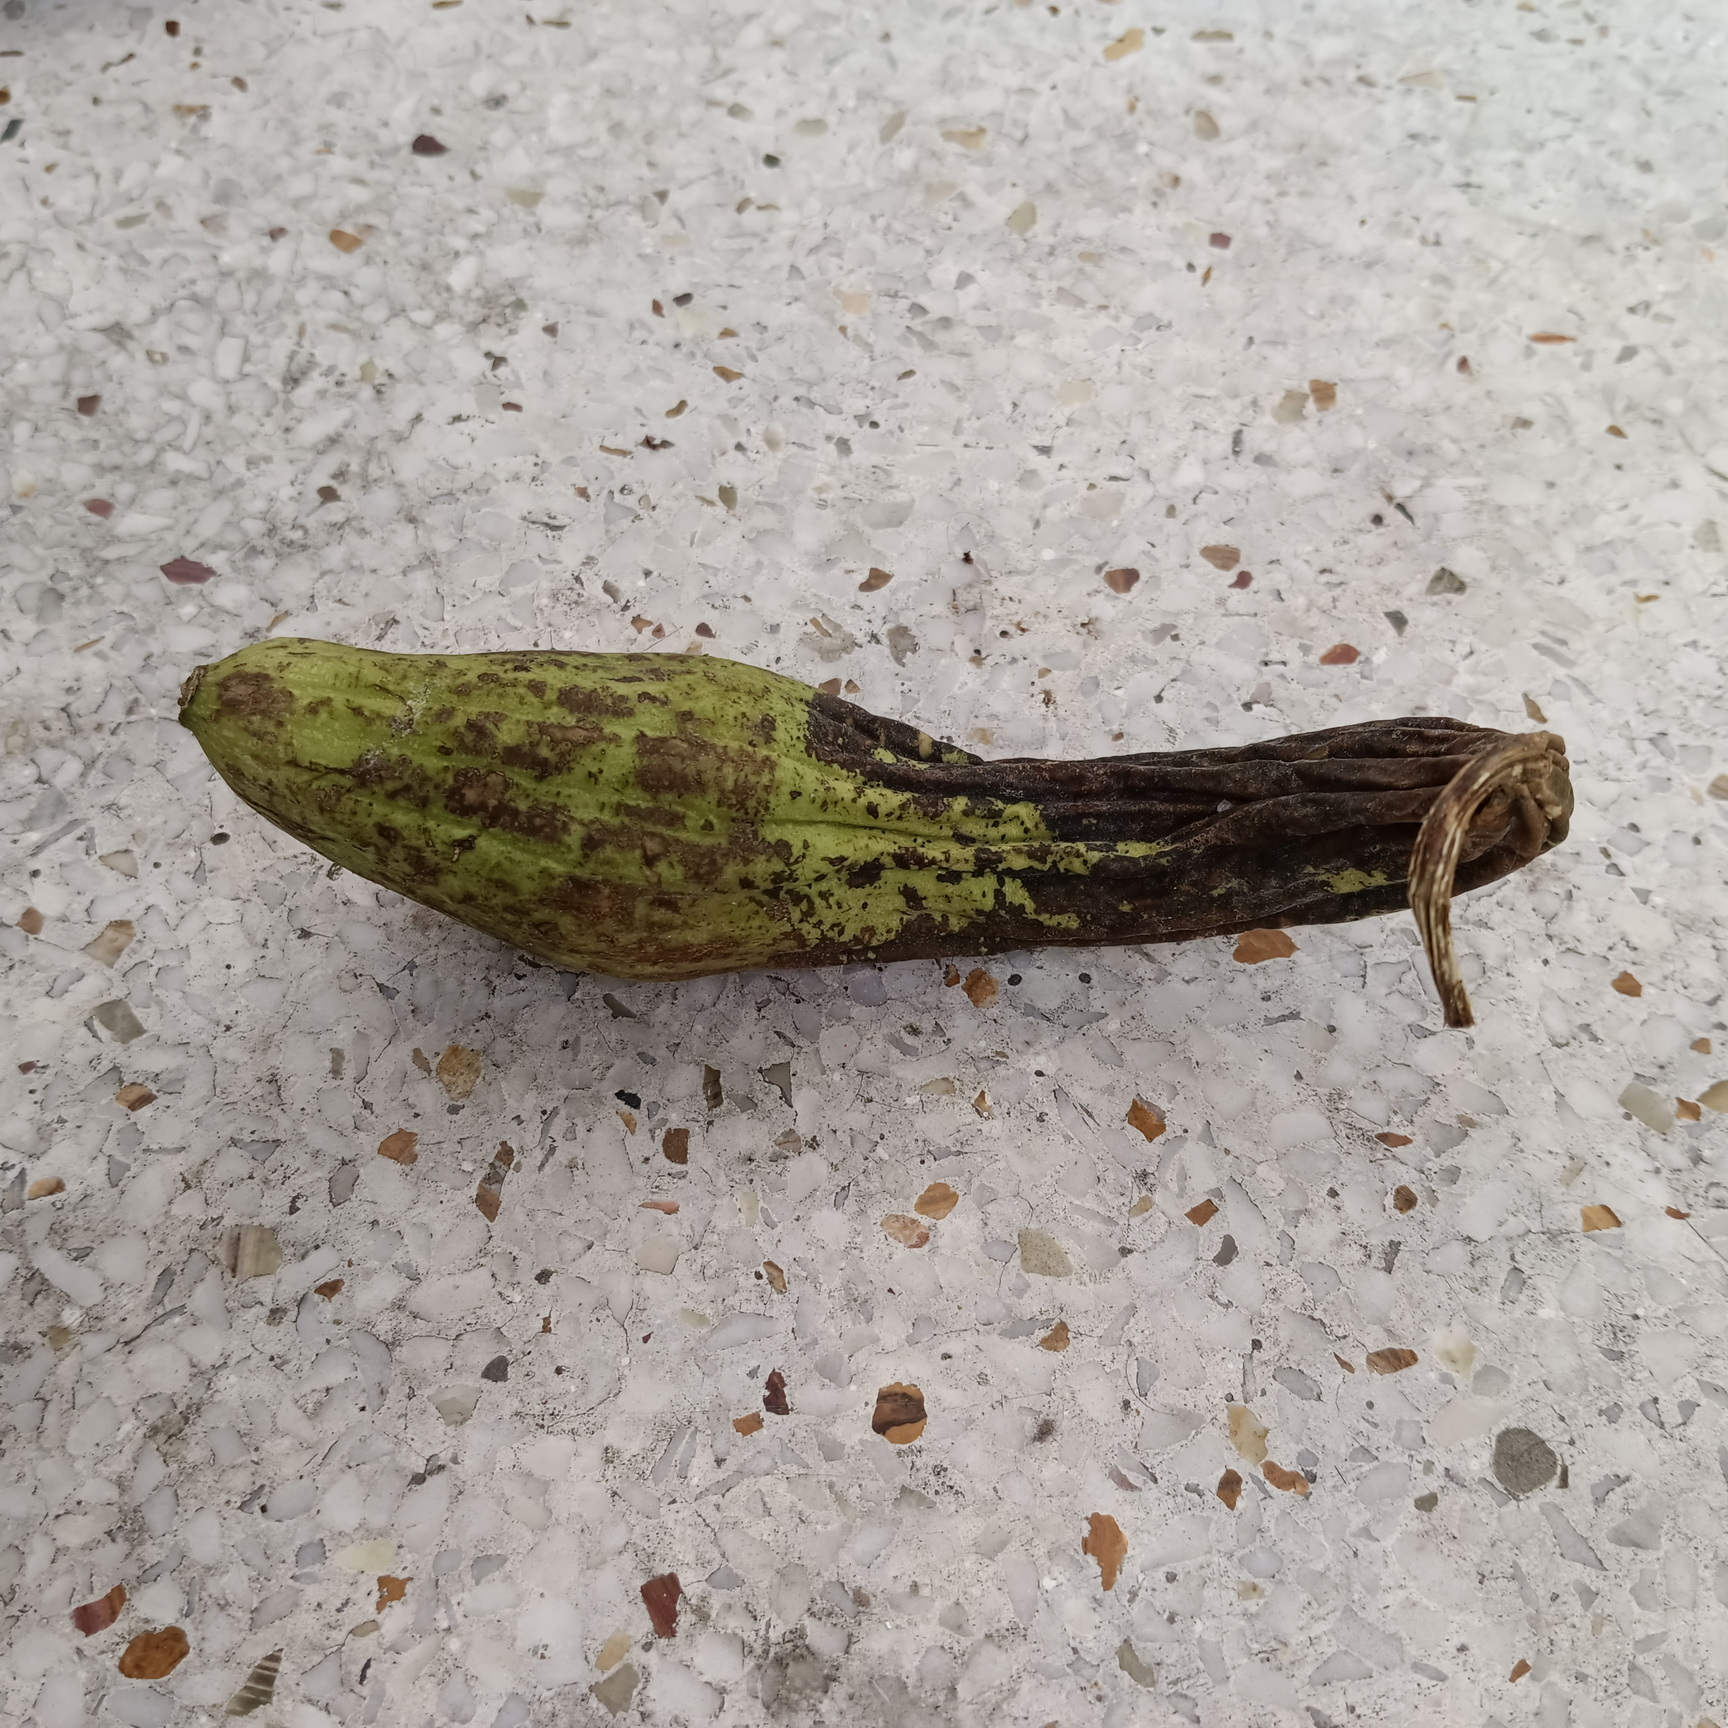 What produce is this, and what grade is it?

luffa, faulty
